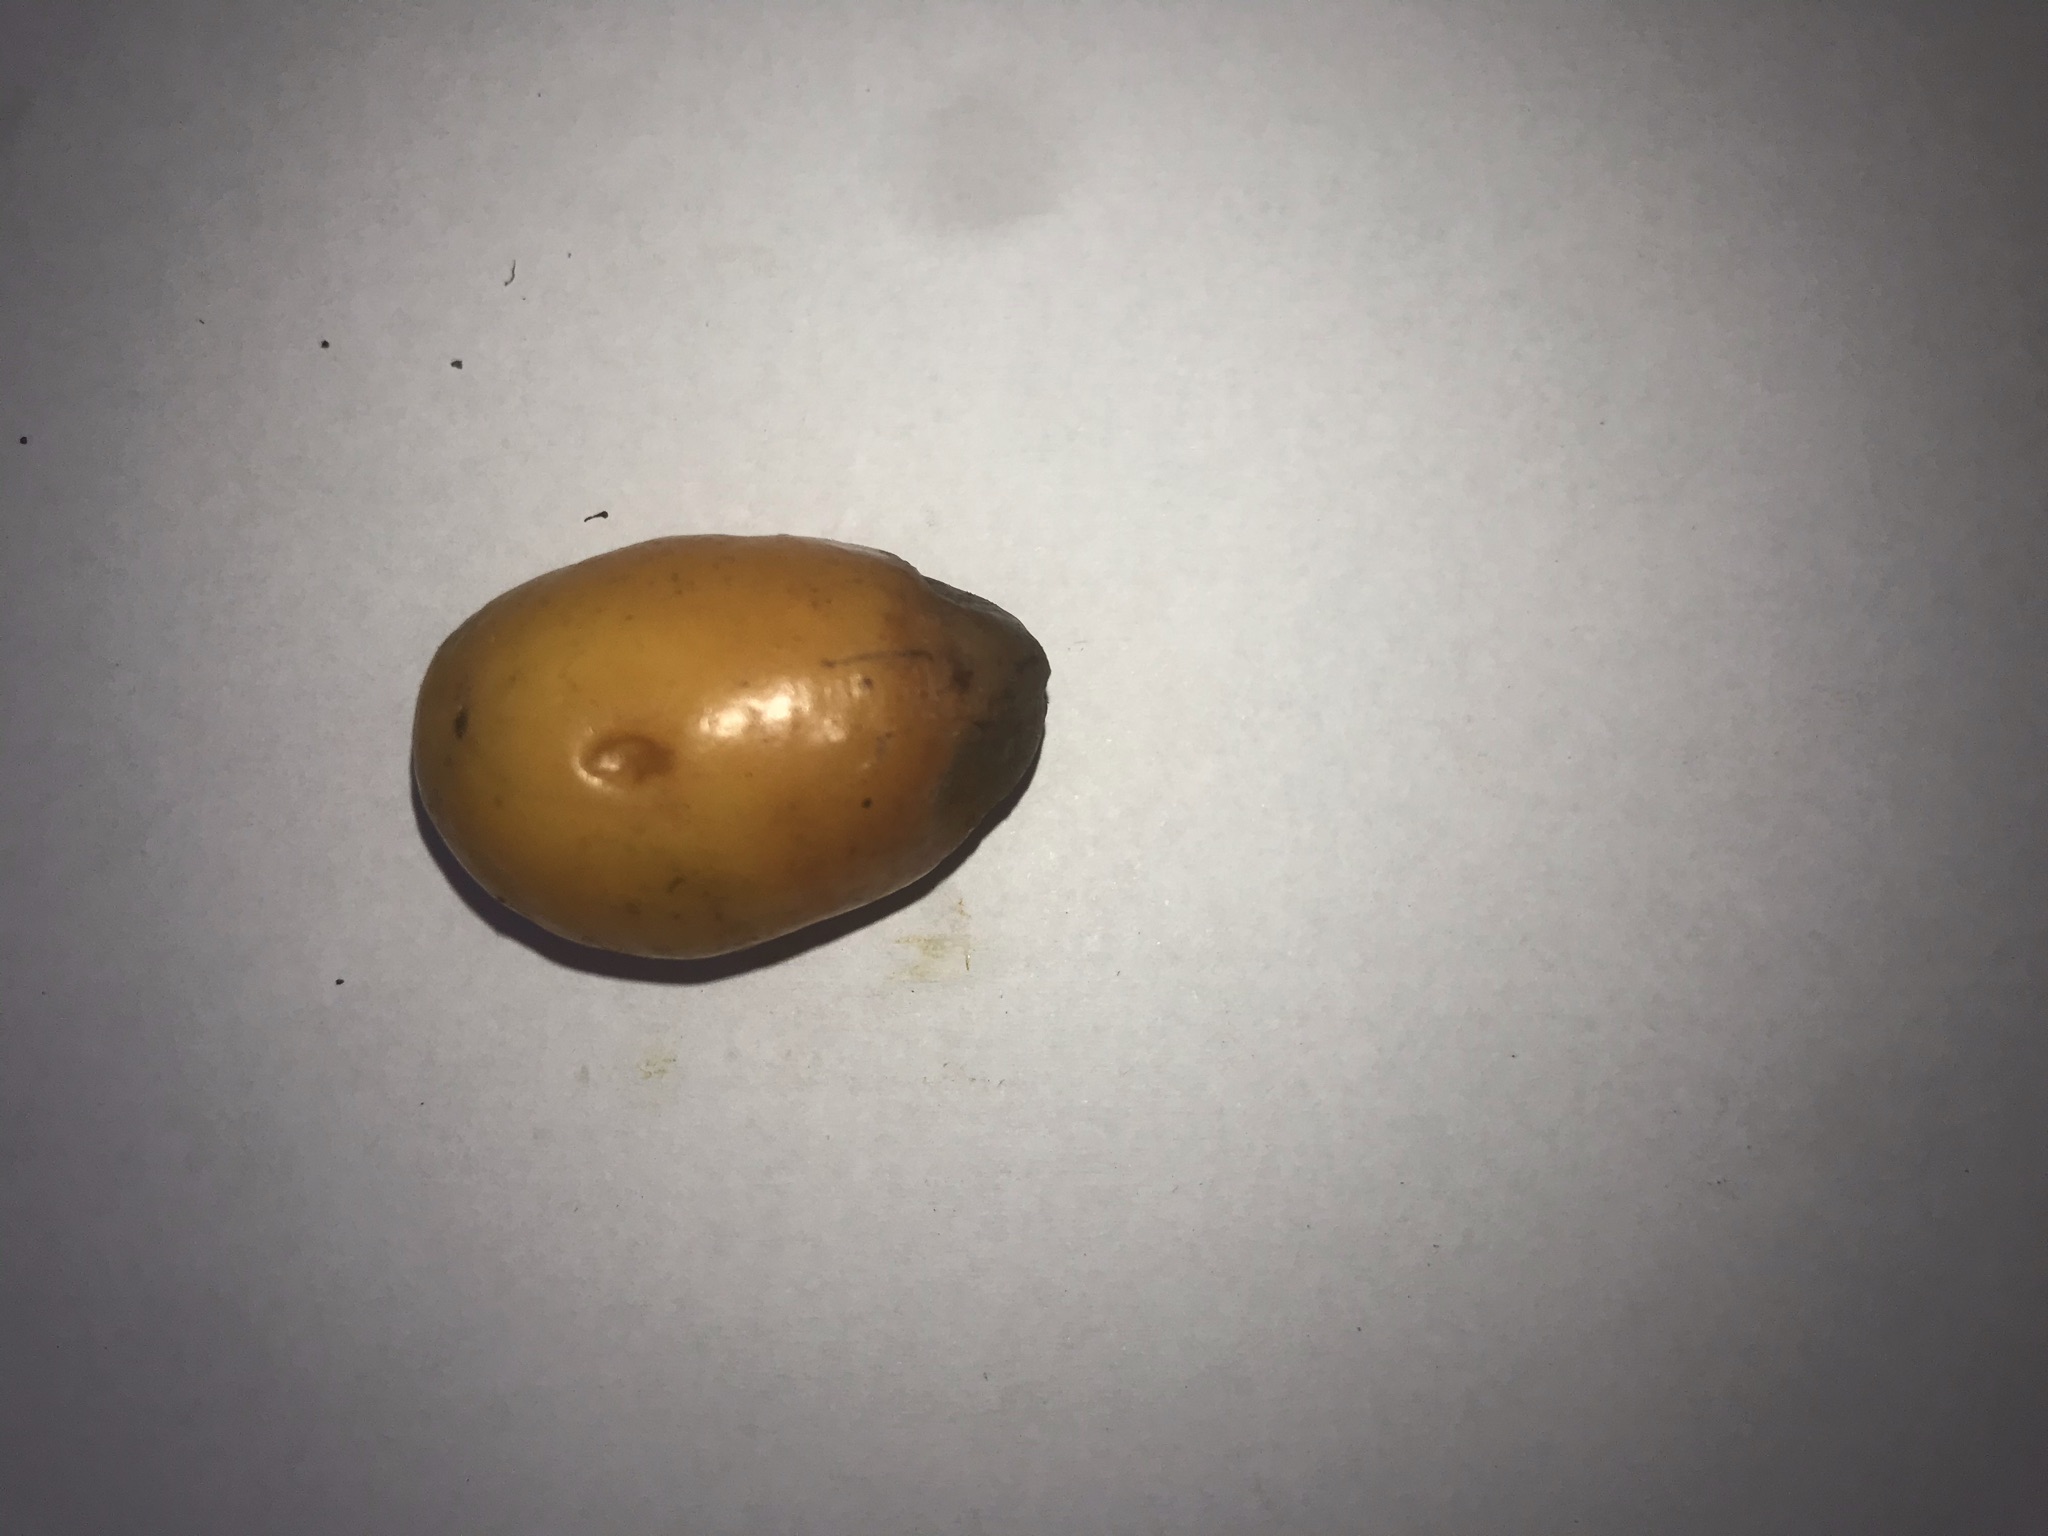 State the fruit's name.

siriguela
